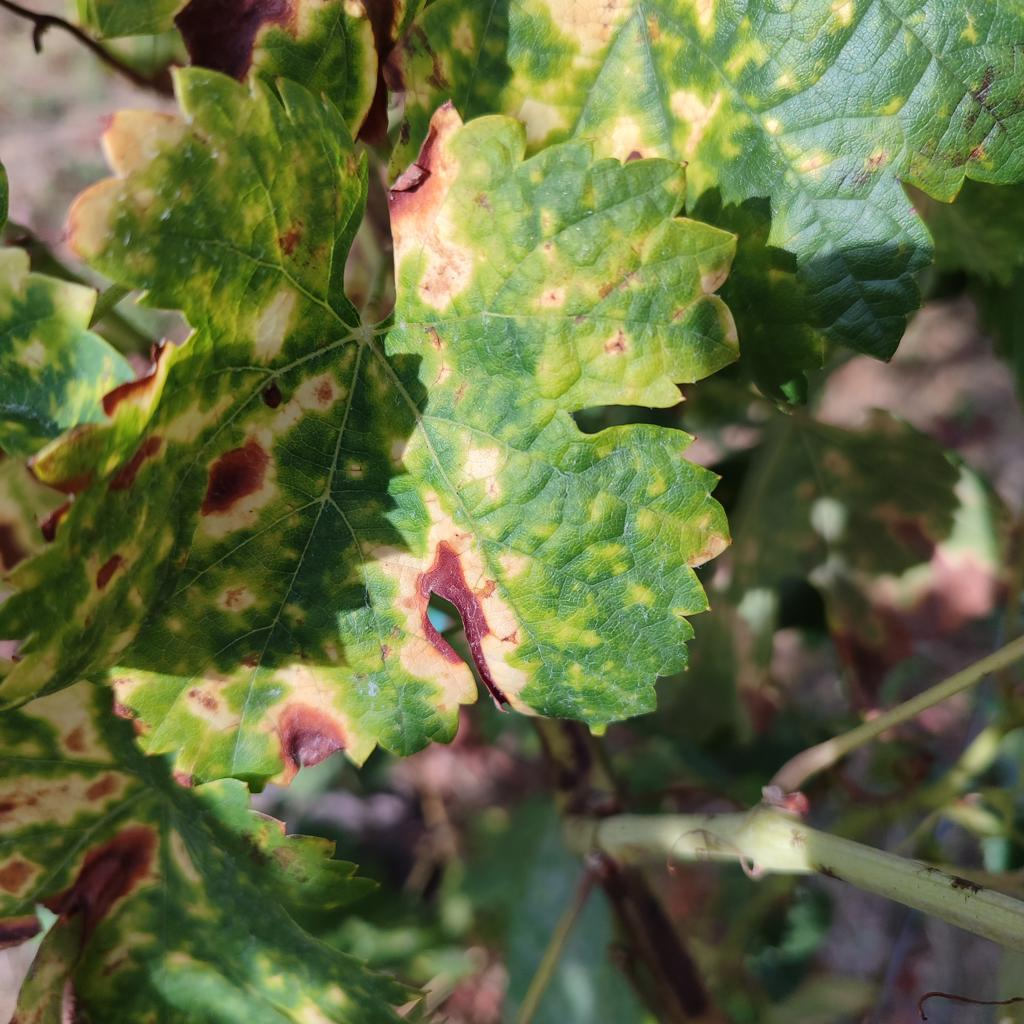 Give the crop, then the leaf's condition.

grapevine, esca complex
